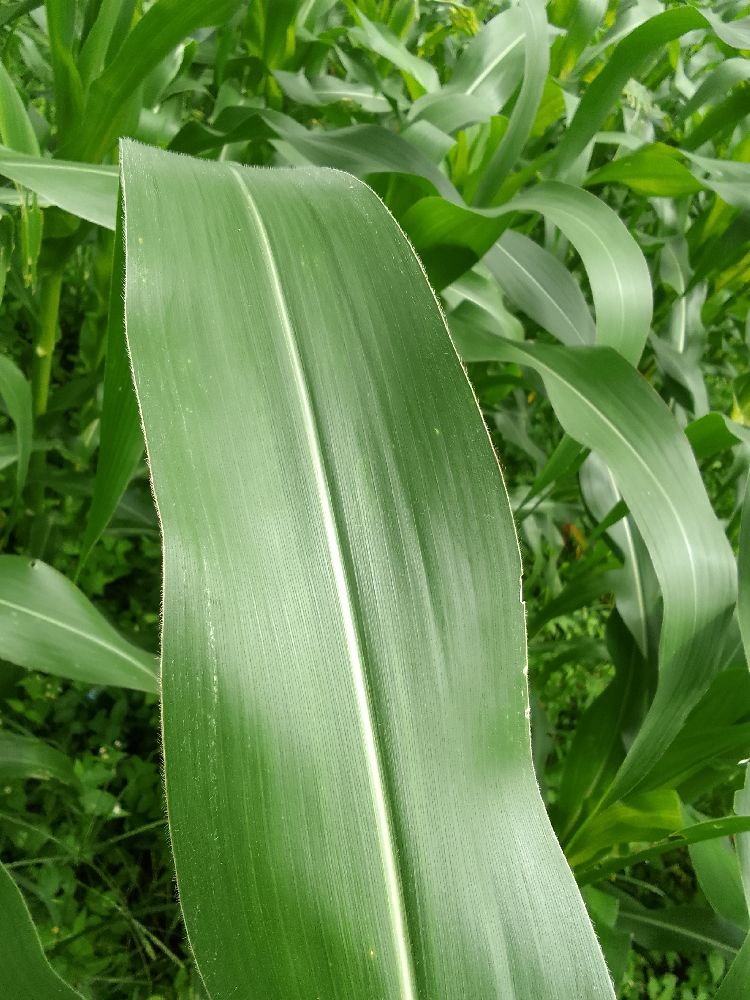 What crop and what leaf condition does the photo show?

maize, healthy
